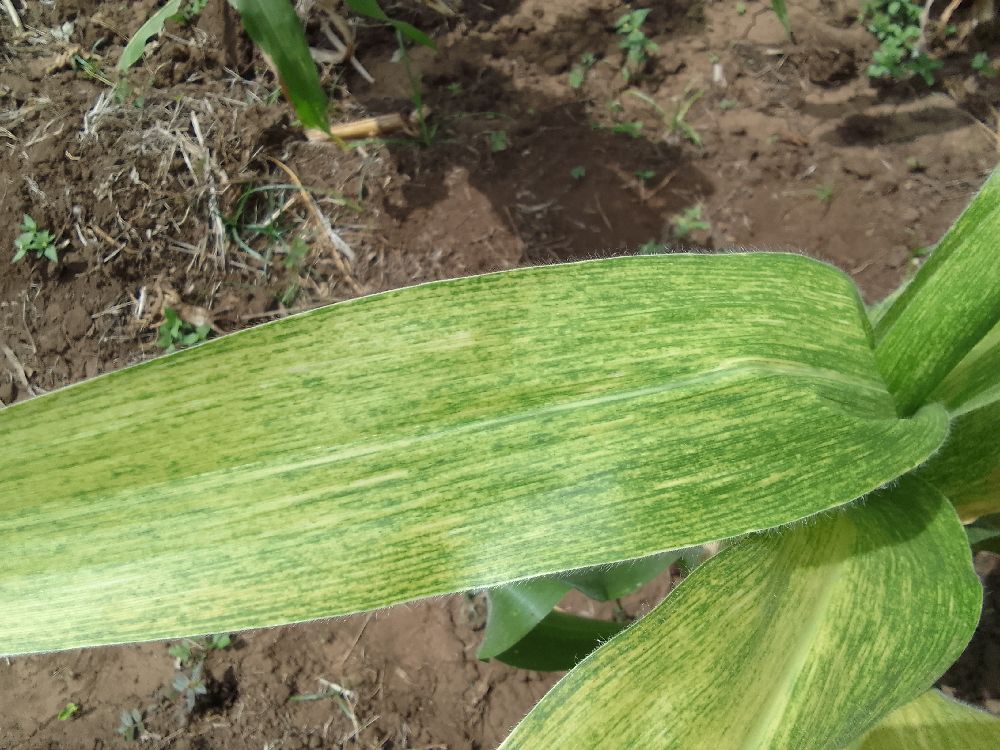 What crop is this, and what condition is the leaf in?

maize, maize lethal necrosis
